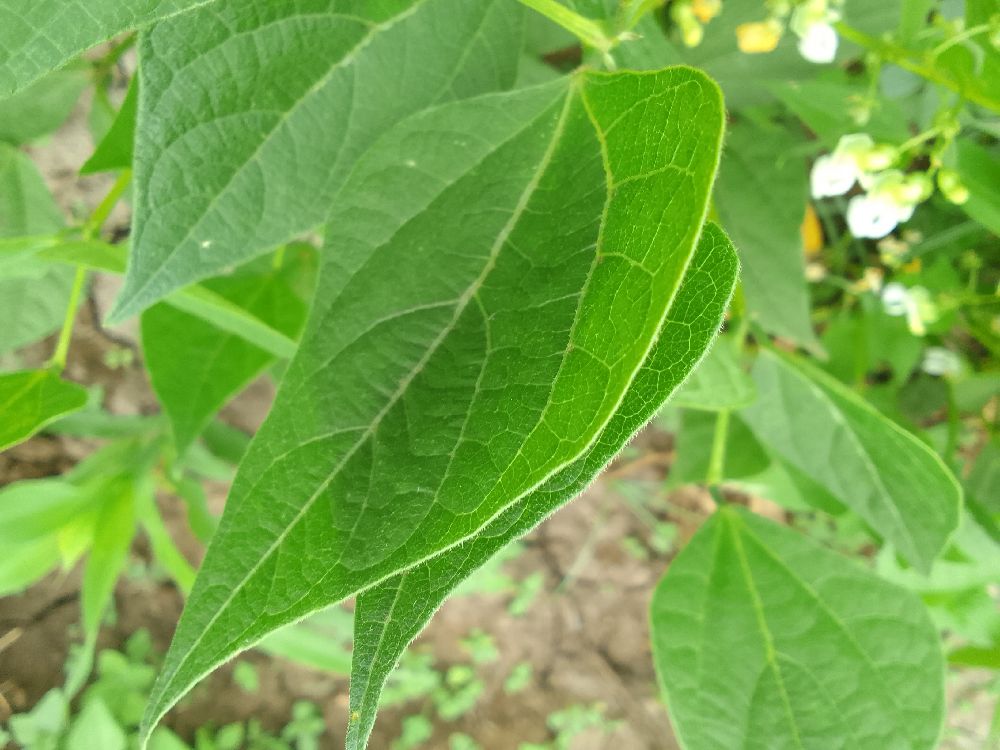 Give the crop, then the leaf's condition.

common bean, healthy
